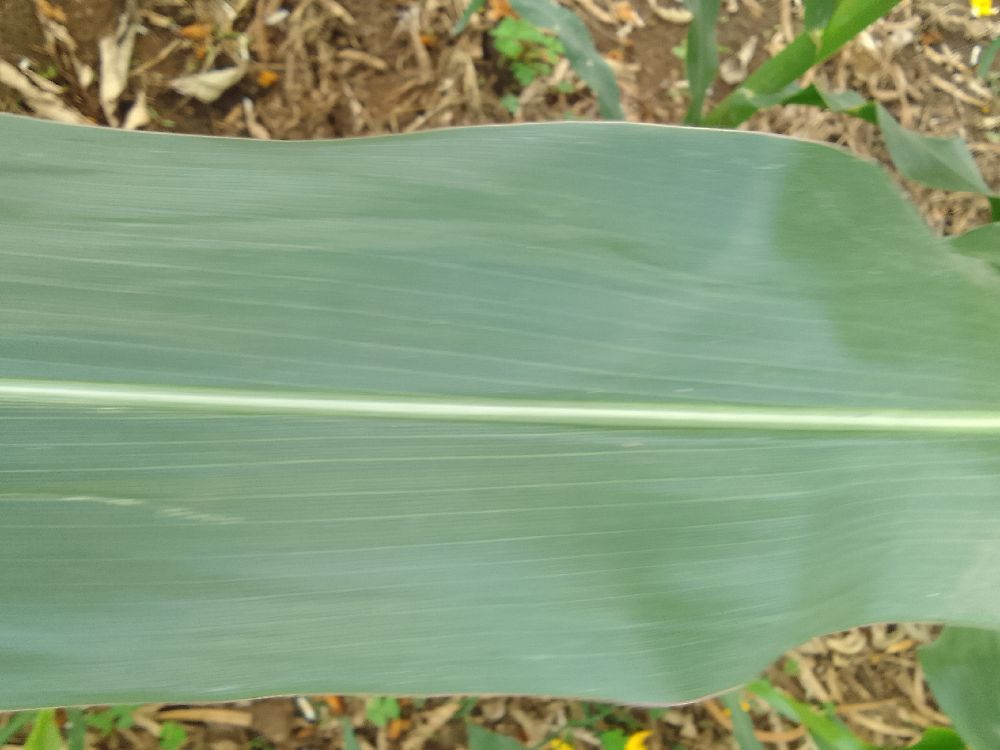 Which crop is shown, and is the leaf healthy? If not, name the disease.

maize, healthy
